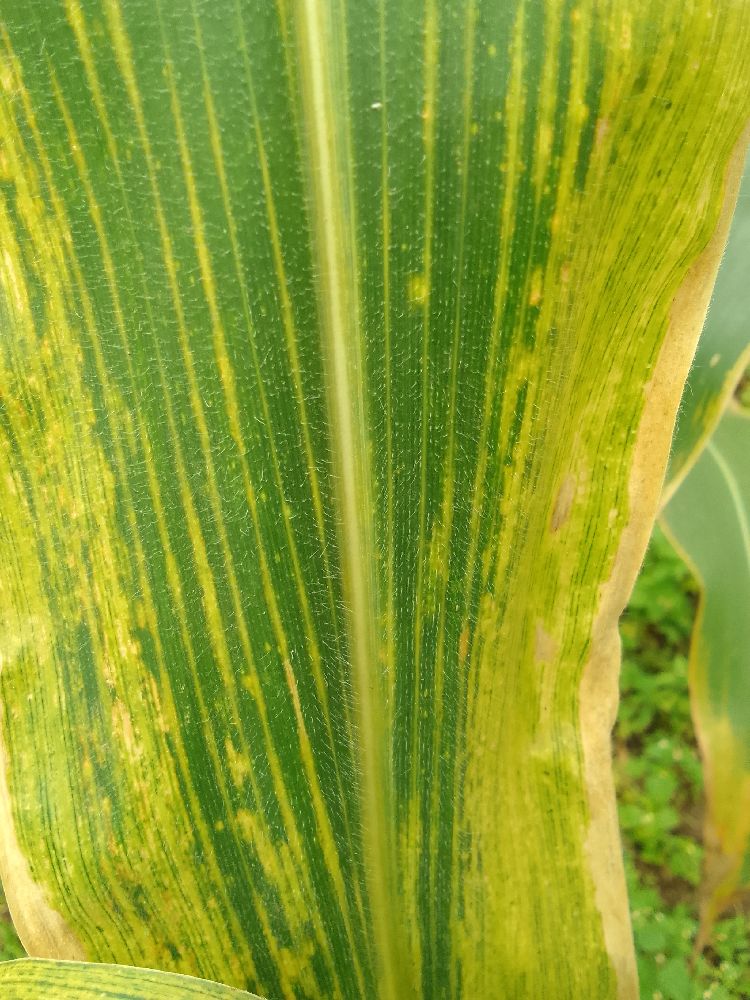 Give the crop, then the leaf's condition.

maize, maize lethal necrosis
